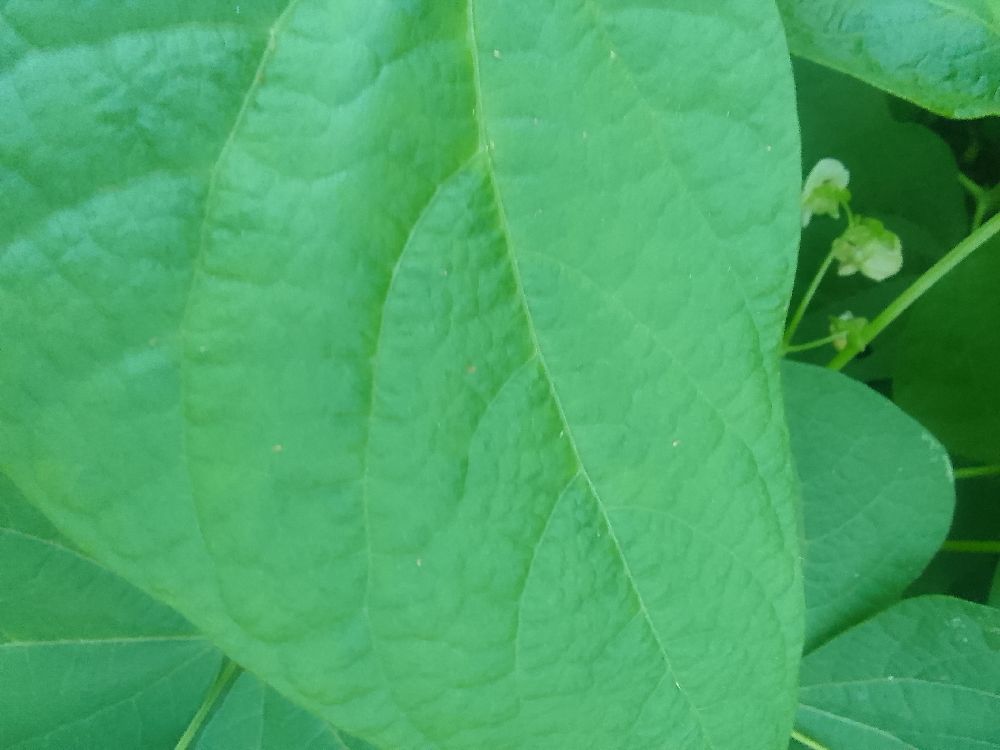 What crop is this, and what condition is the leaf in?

common bean, healthy
